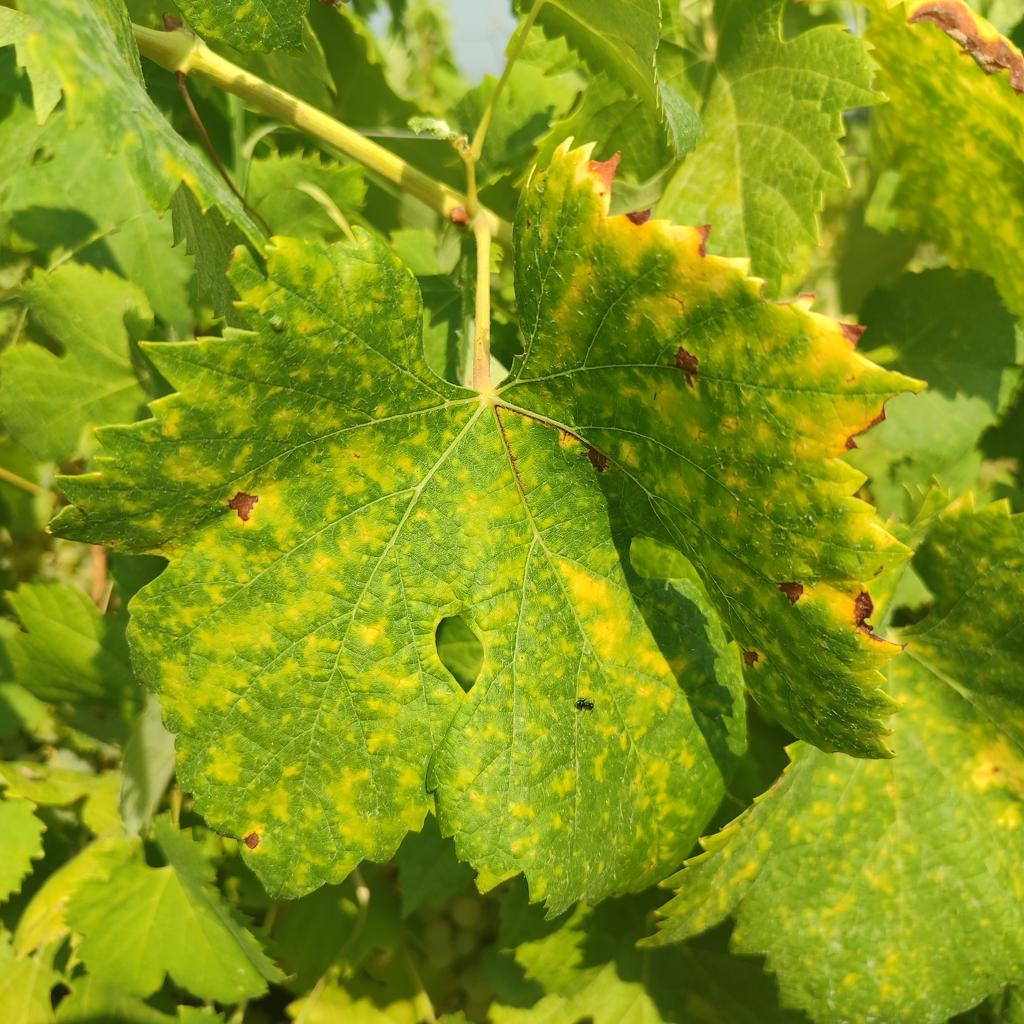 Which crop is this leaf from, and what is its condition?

grapevine, esca complex
